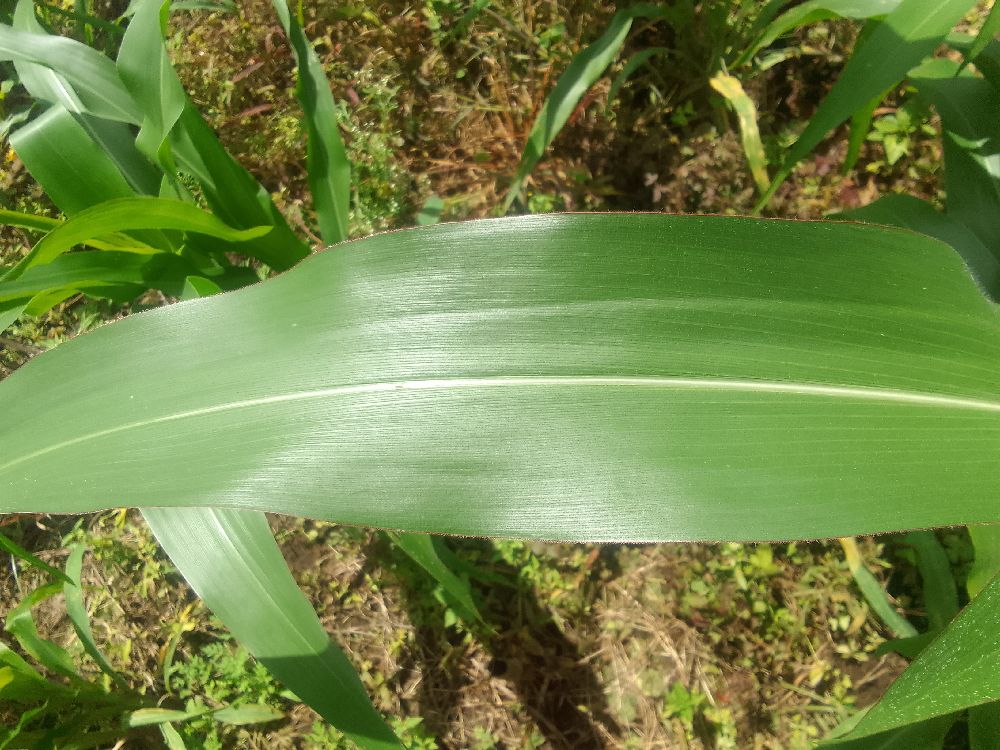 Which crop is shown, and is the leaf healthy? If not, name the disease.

maize, healthy
